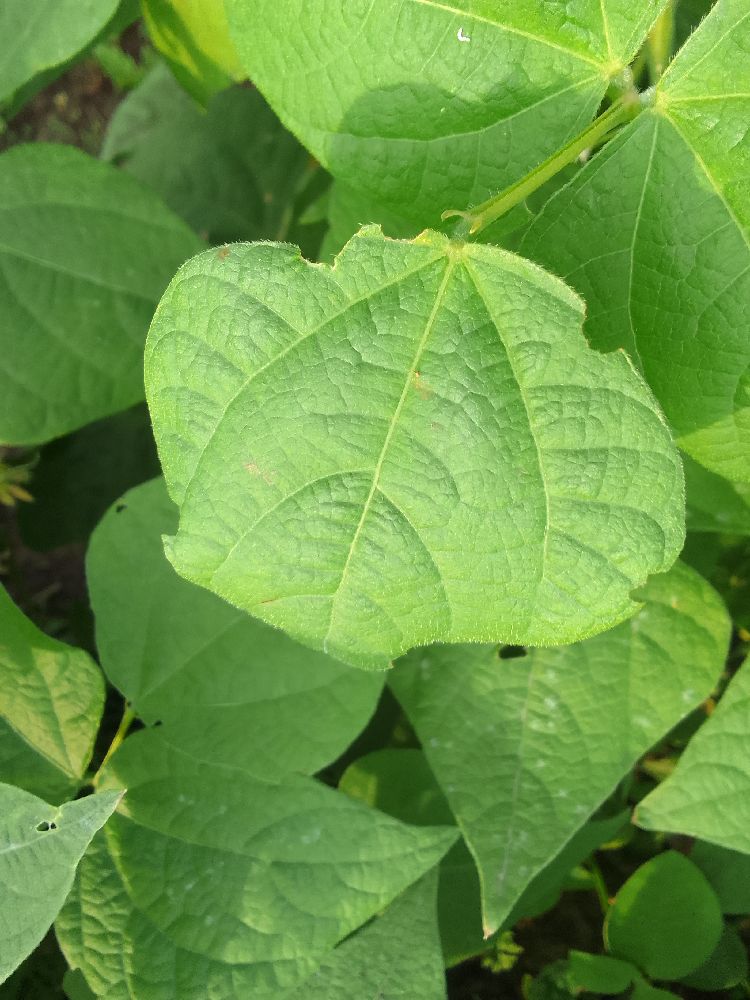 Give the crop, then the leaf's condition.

common bean, healthy
